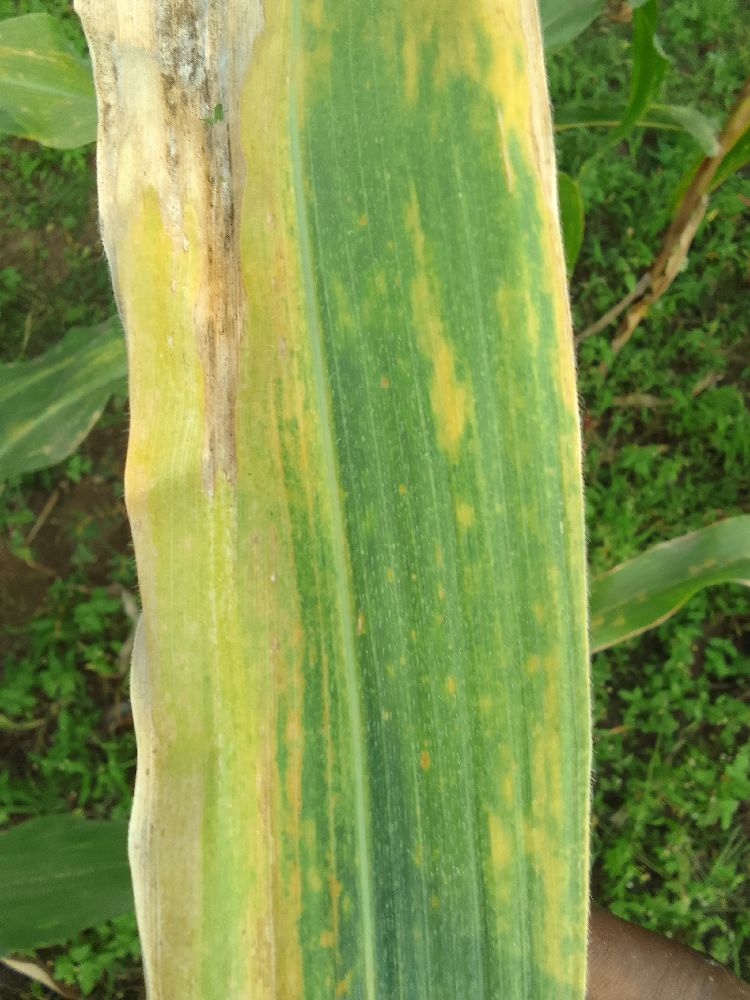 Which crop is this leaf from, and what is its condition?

maize, maize lethal necrosis
